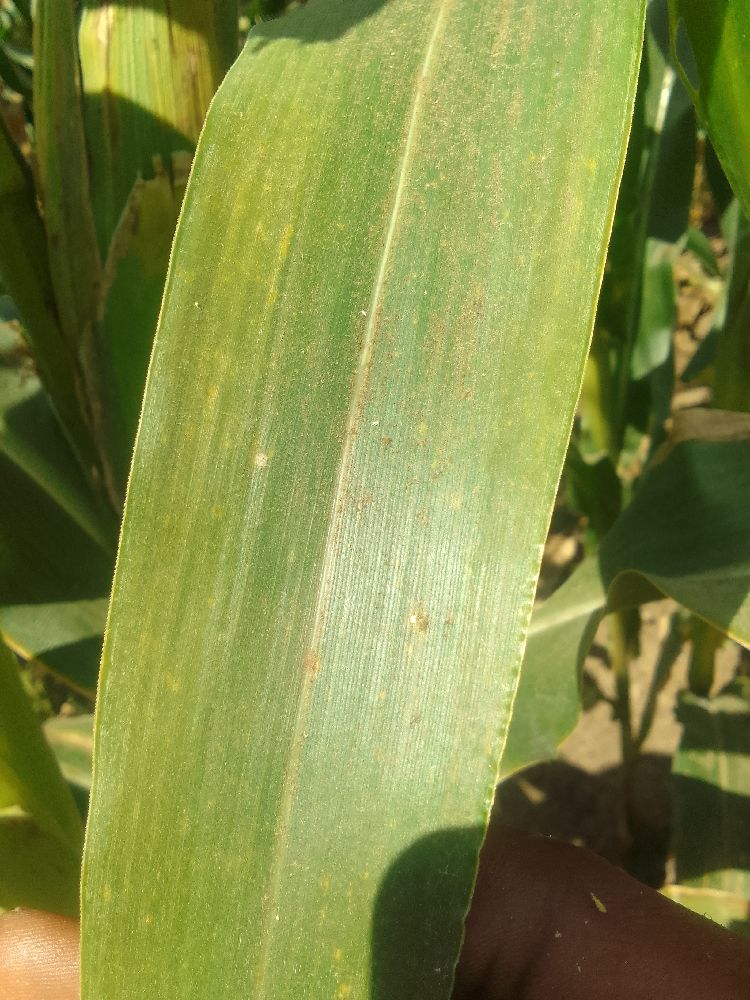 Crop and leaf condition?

maize, healthy
